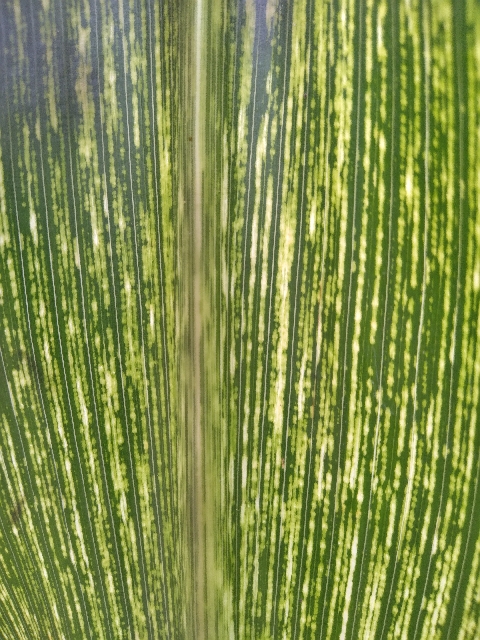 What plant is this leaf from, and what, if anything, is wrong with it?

maize, maize streak virus
